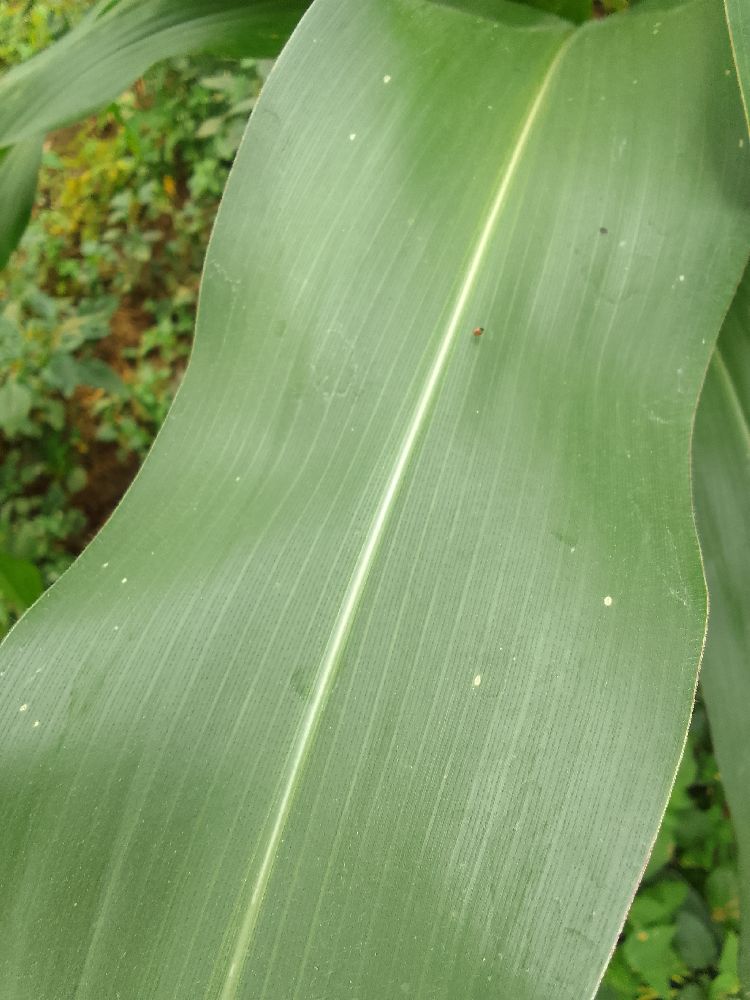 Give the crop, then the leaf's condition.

maize, healthy
